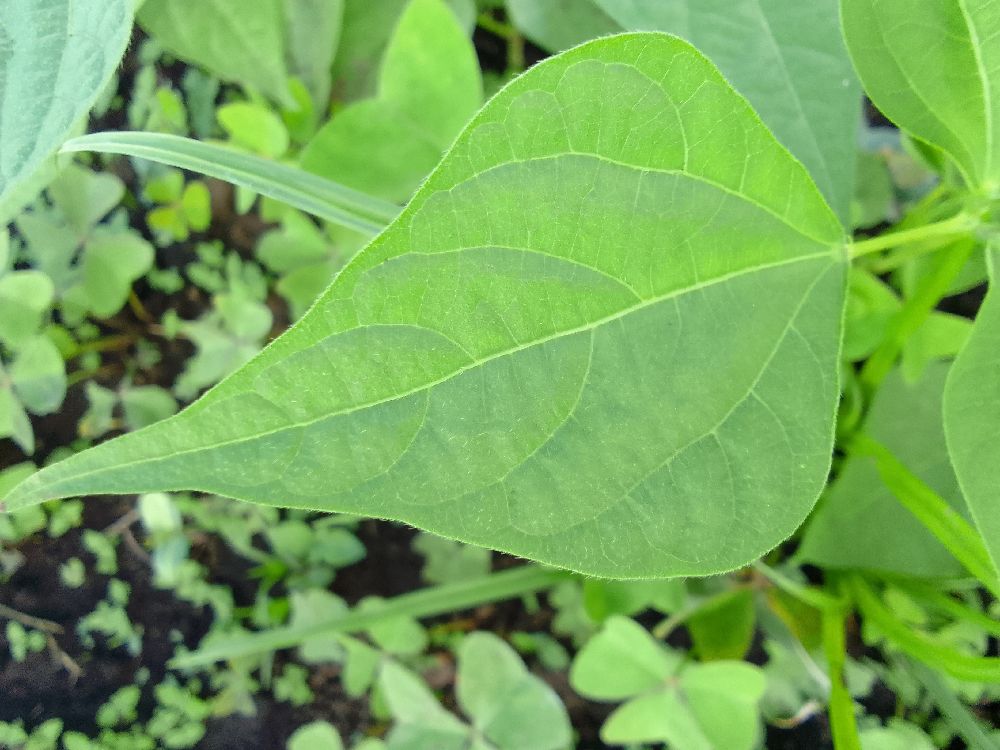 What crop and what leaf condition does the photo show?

common bean, healthy
